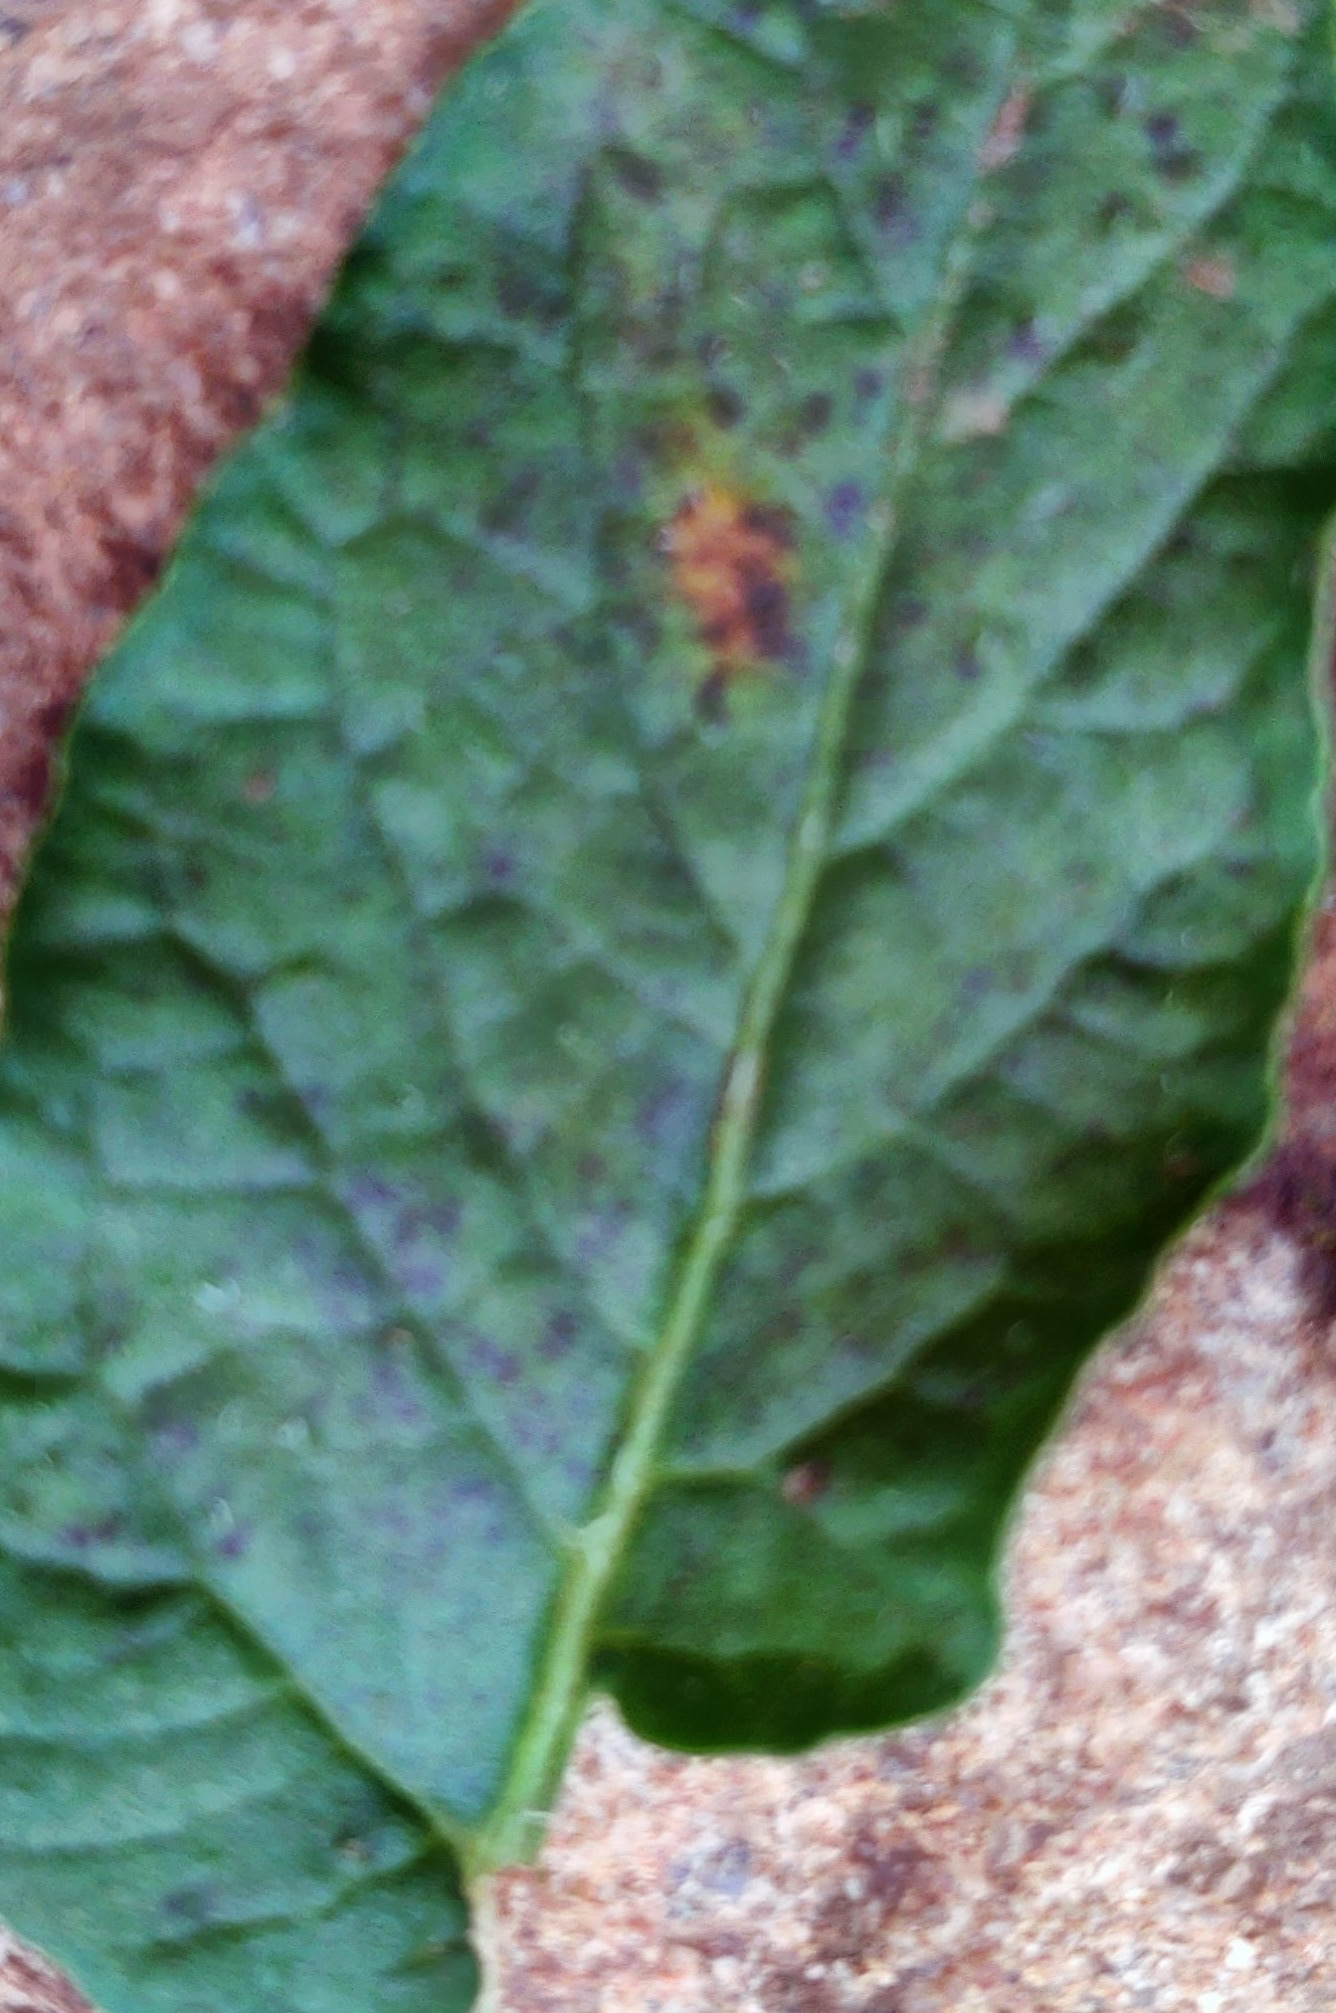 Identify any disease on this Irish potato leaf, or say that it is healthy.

late blight
